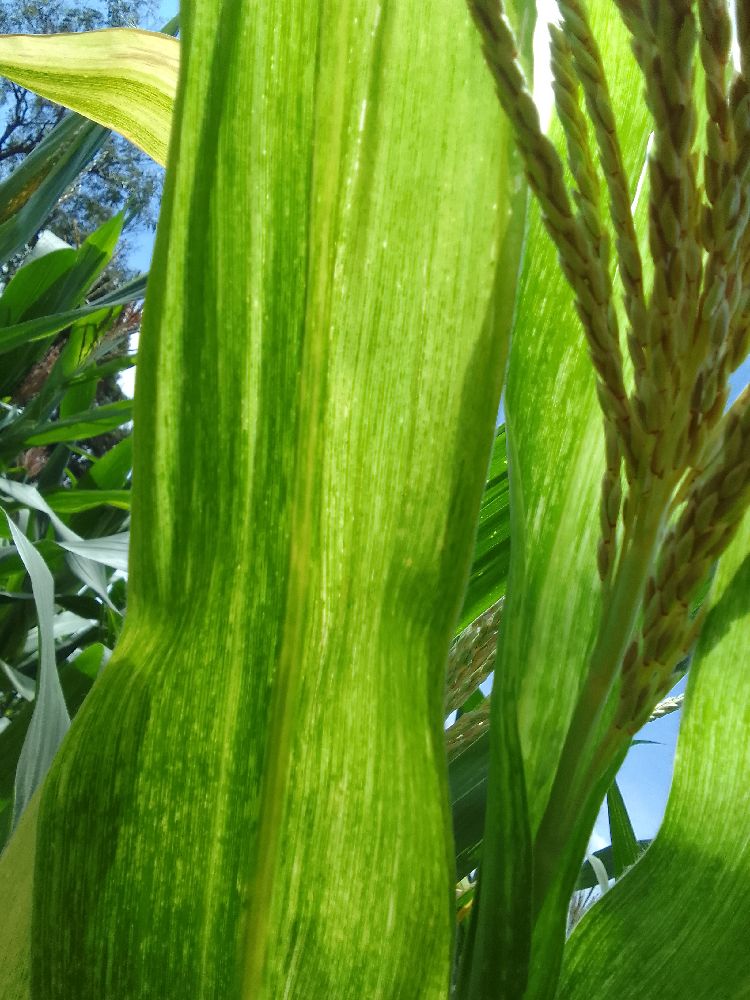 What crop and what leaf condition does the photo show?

maize, maize lethal necrosis
